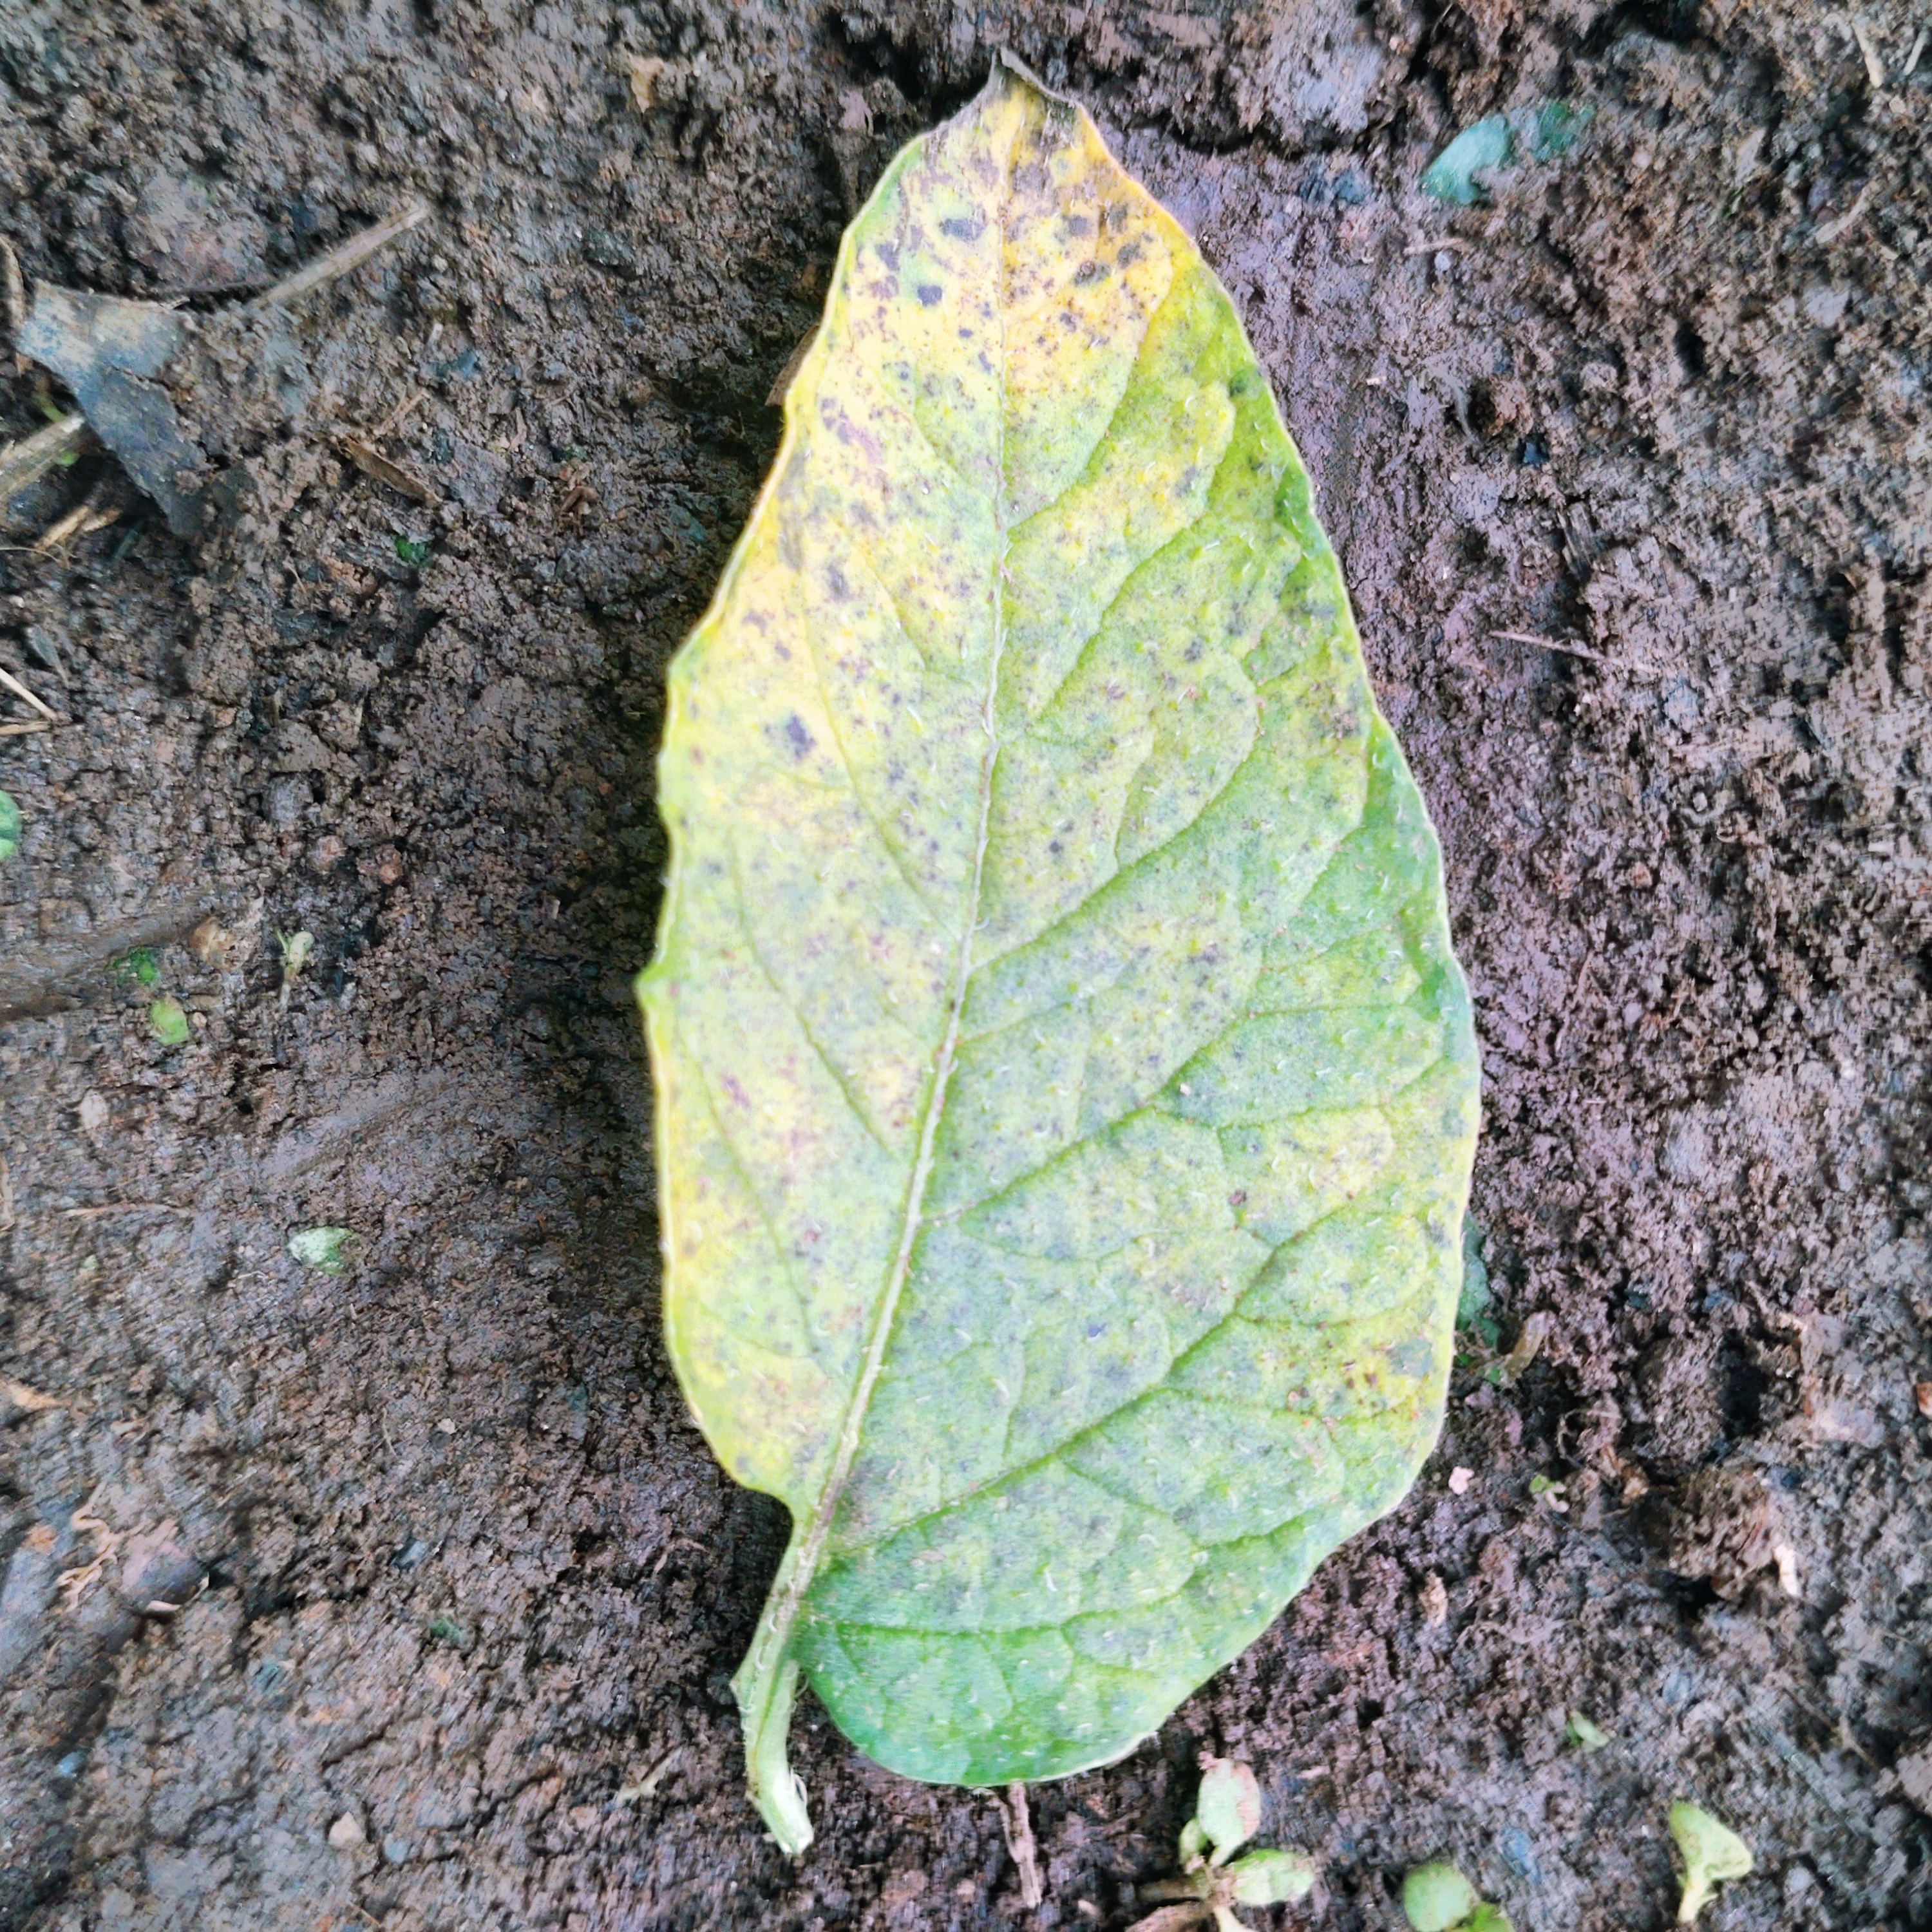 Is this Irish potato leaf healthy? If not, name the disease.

late blight
